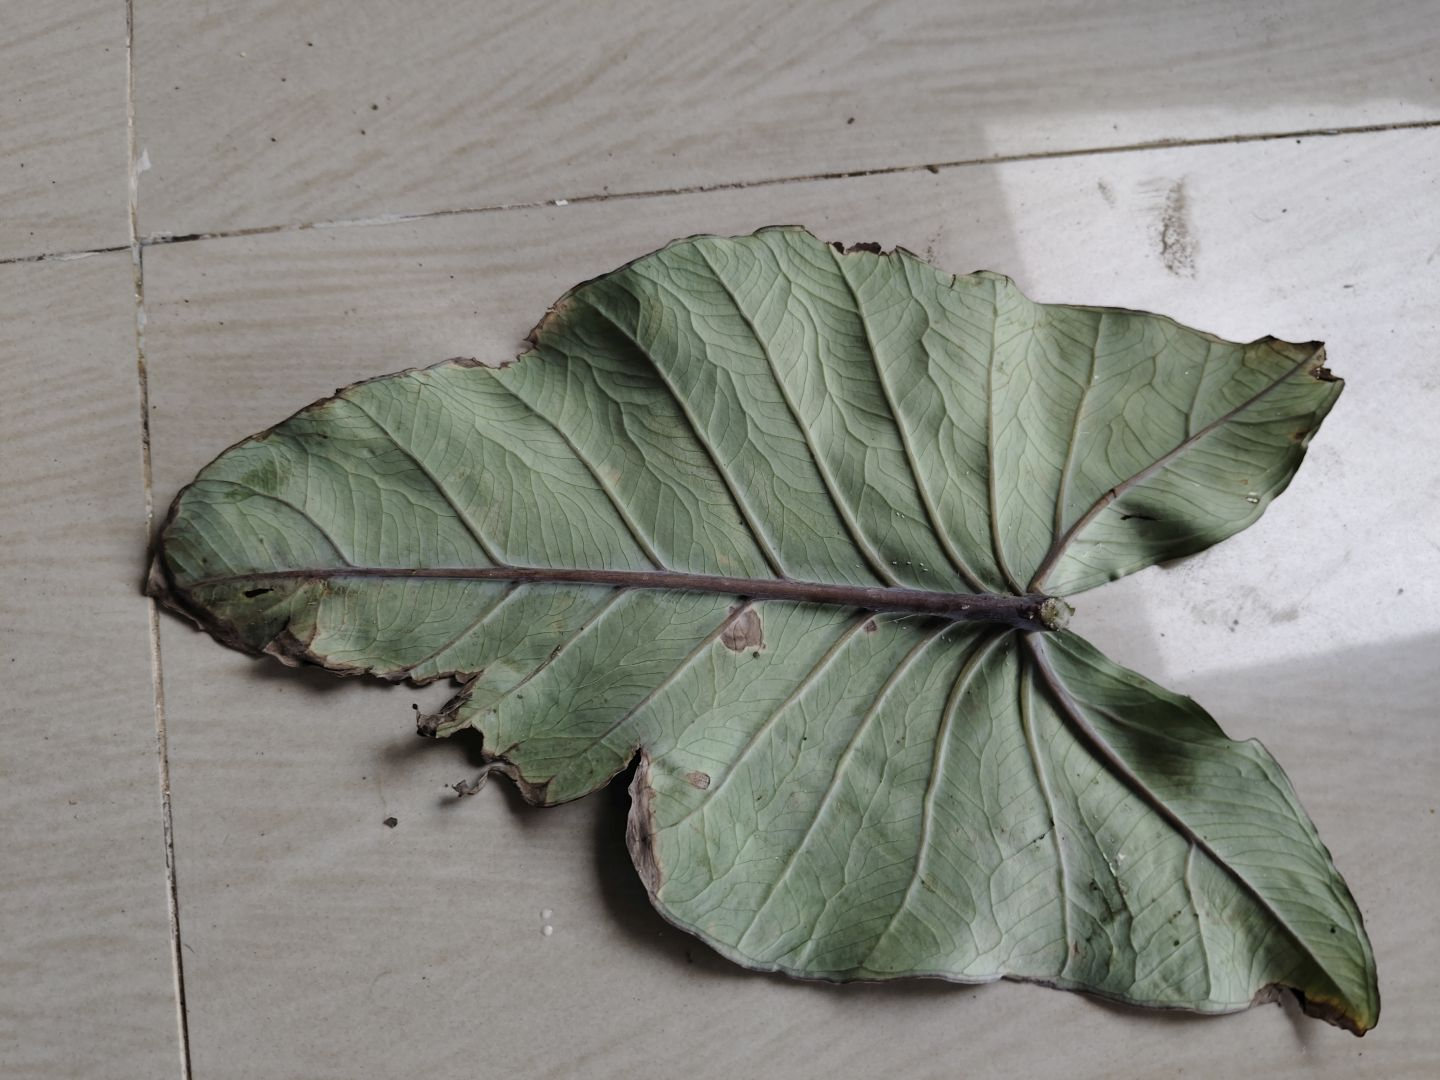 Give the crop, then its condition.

taro, leaf blight
